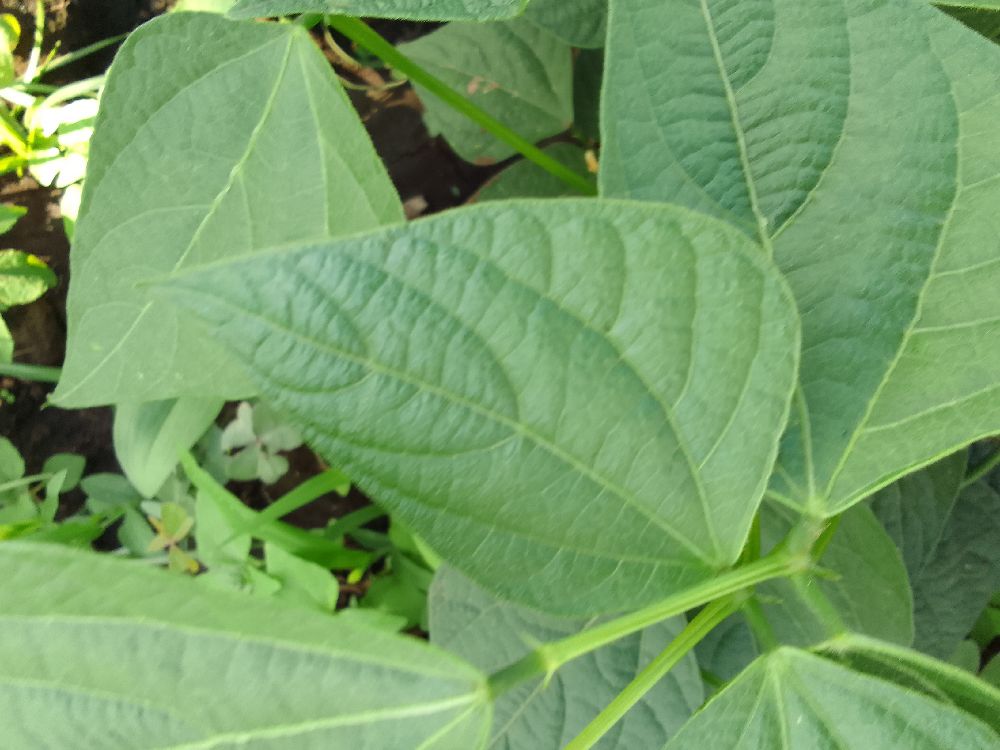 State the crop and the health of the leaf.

common bean, healthy
